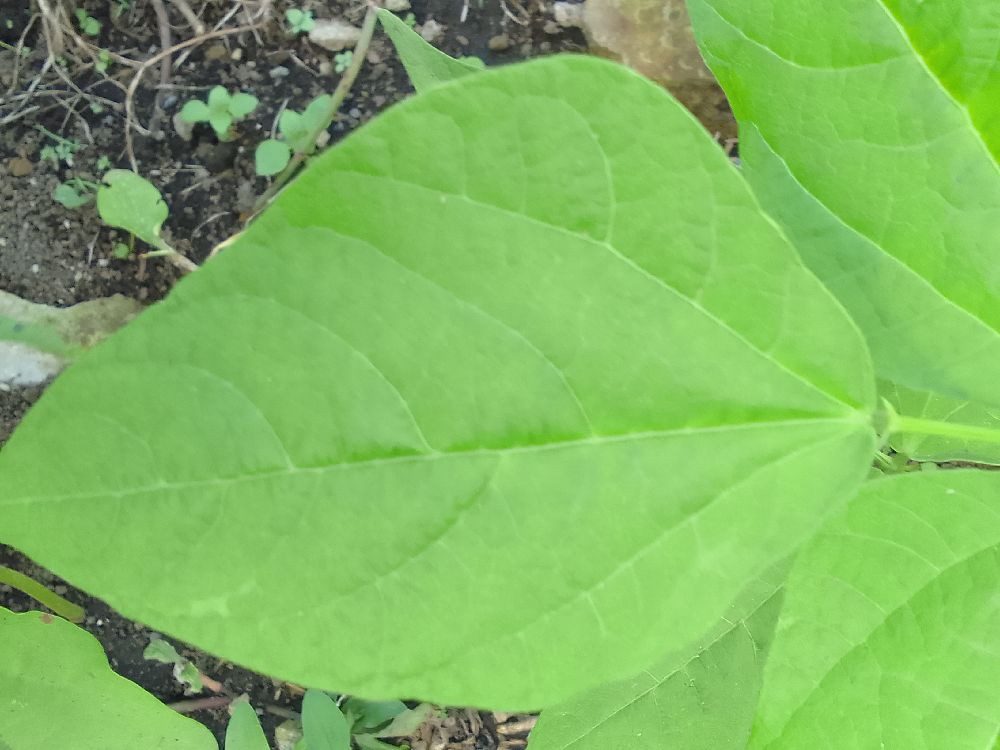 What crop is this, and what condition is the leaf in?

common bean, healthy
